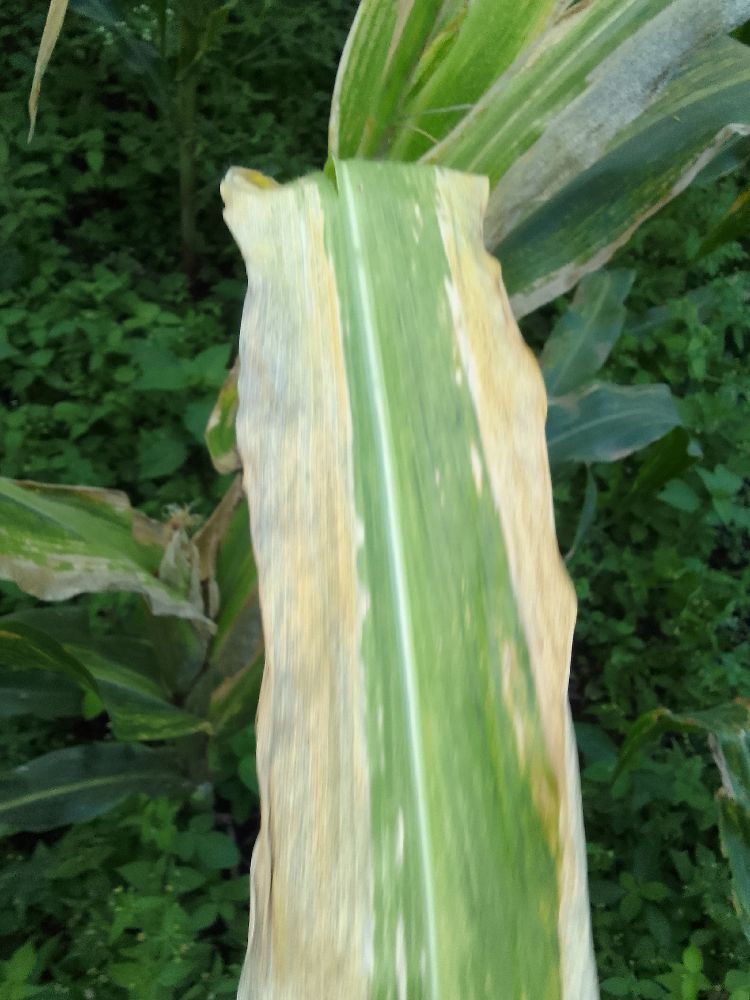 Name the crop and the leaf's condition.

maize, maize lethal necrosis
